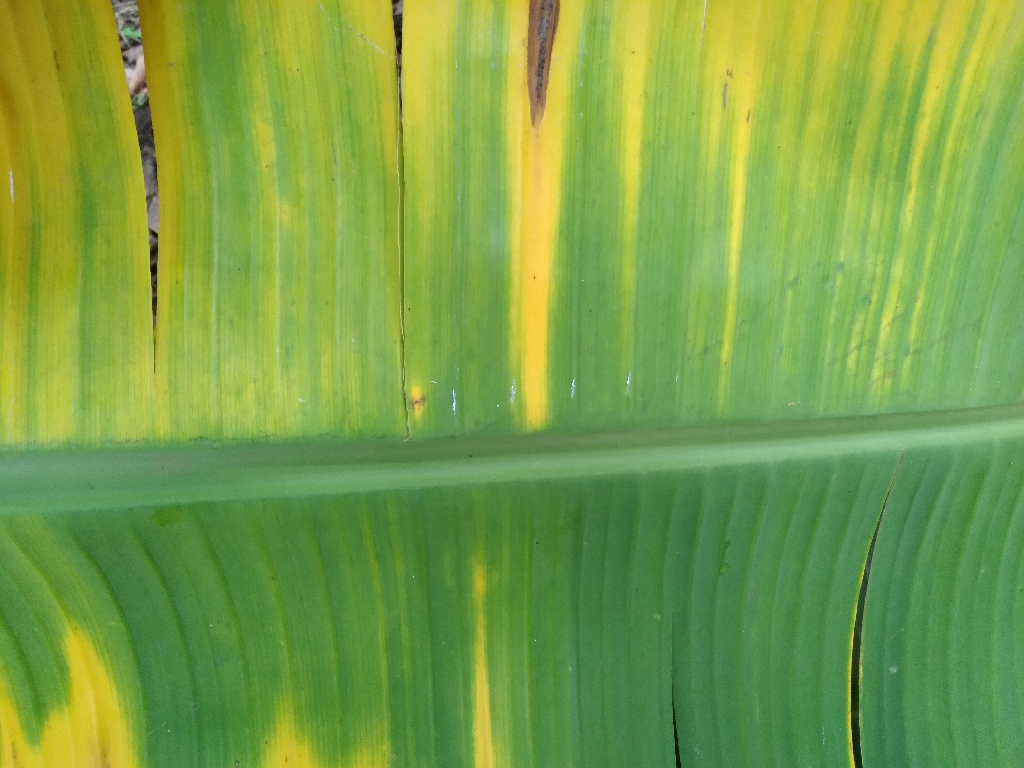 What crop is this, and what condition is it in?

banana, fusarium wilt race 1
